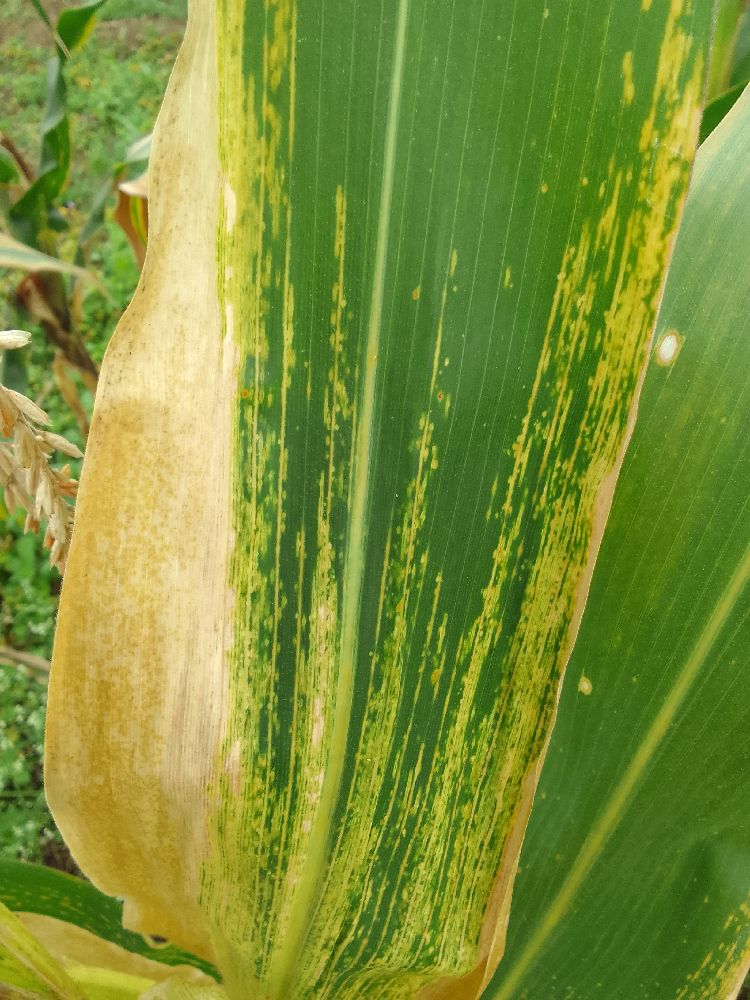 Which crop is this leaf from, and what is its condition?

maize, maize lethal necrosis
